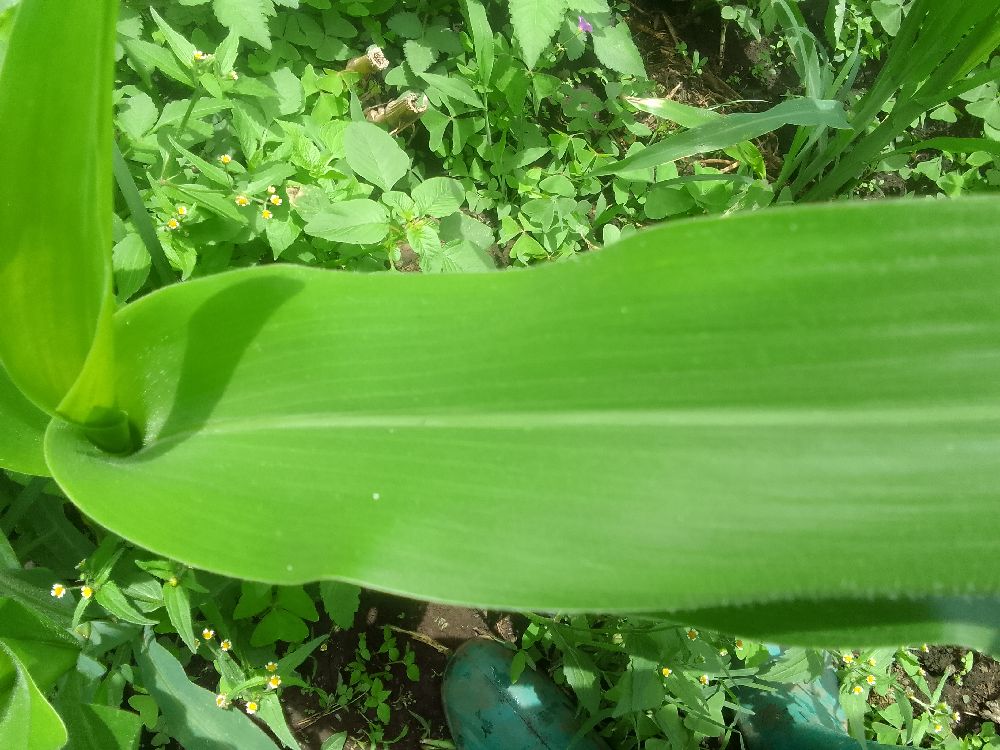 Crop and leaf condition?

maize, healthy
